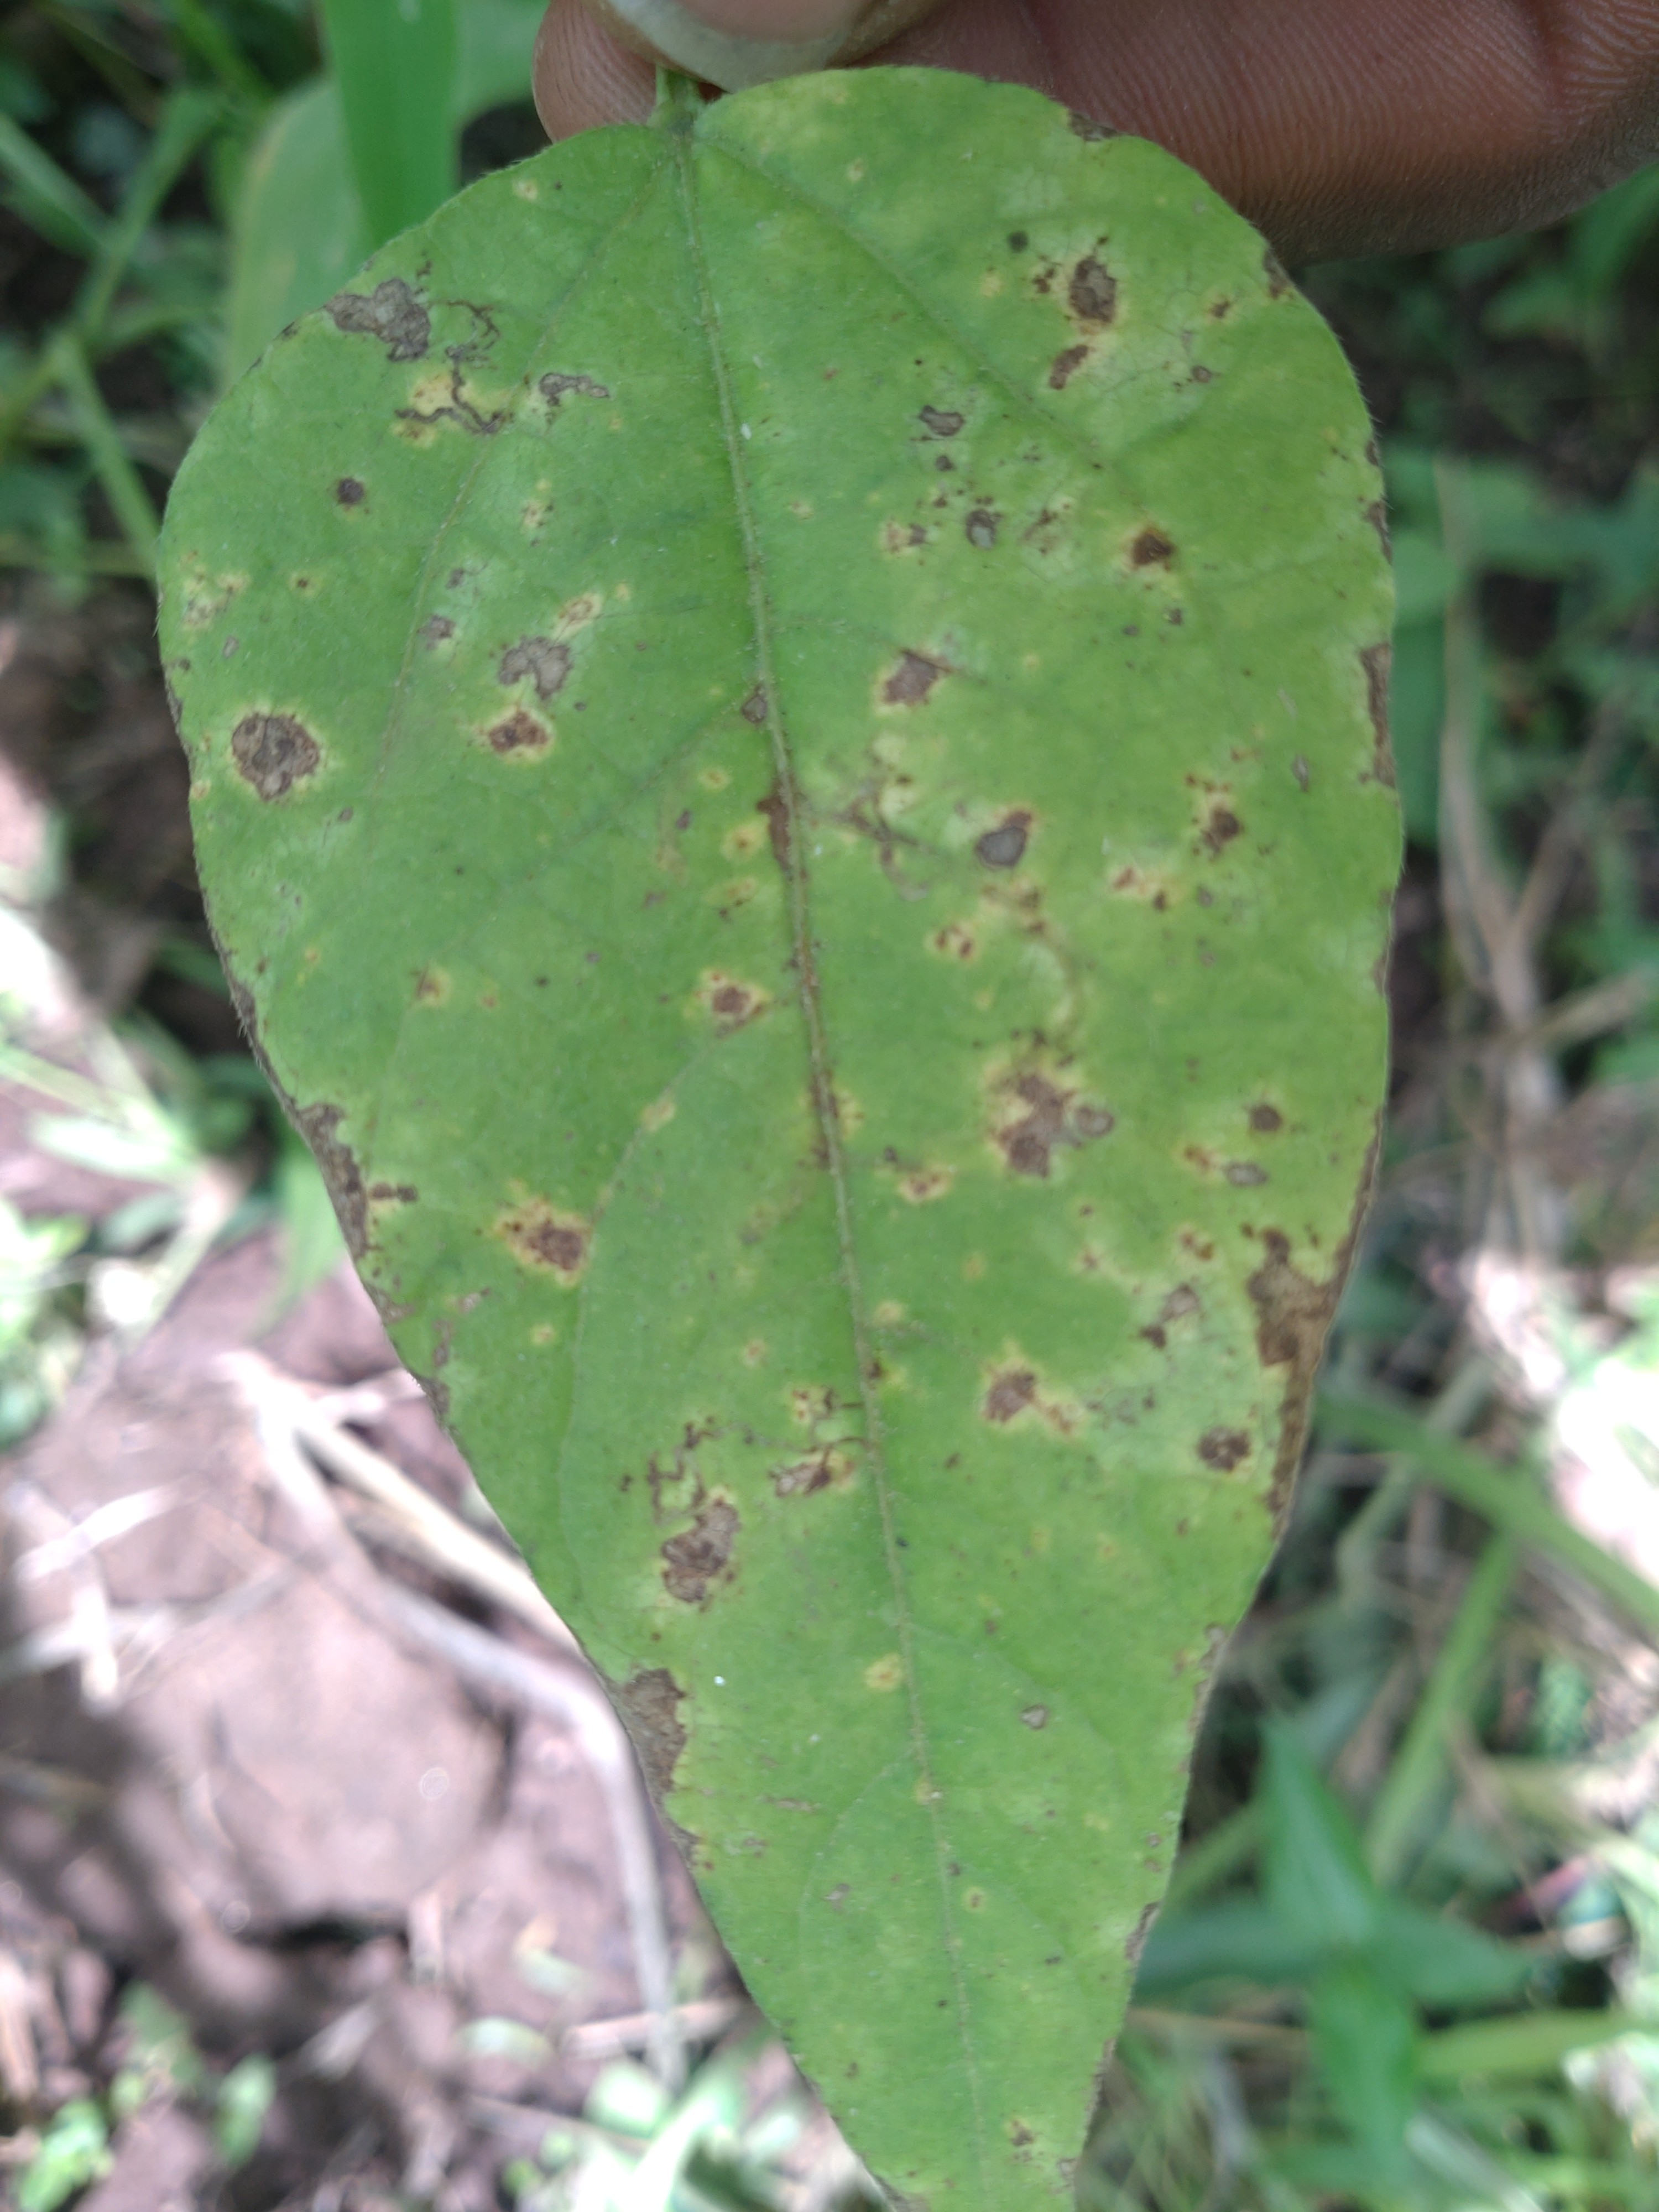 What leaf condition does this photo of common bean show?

rust
